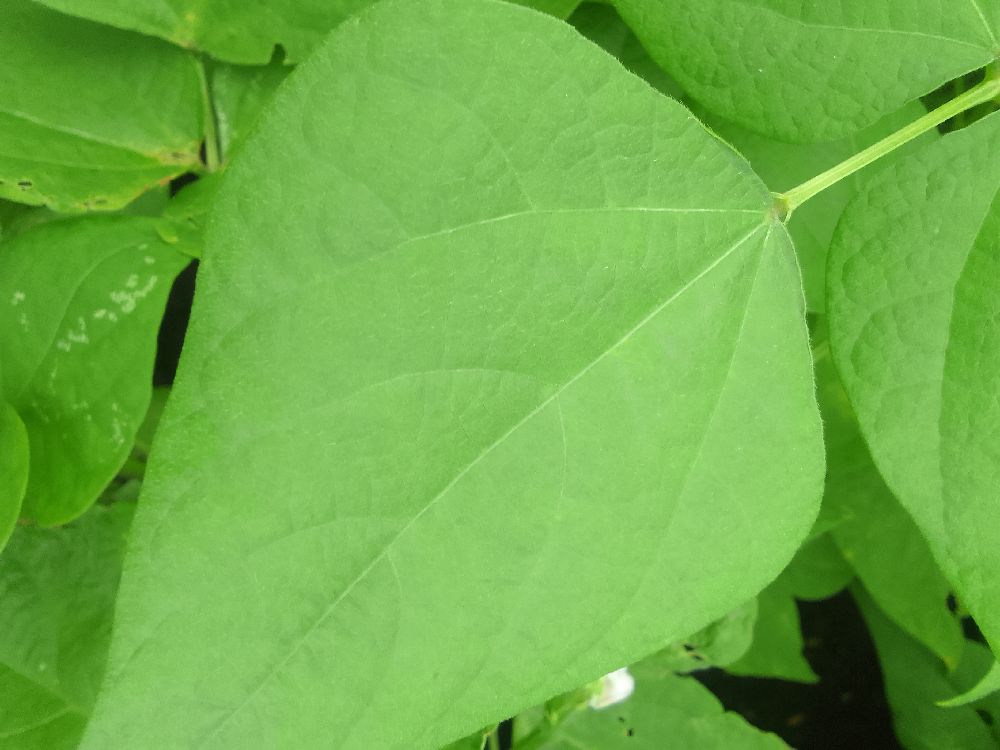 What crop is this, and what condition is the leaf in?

common bean, healthy
